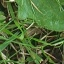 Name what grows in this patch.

structured weed
